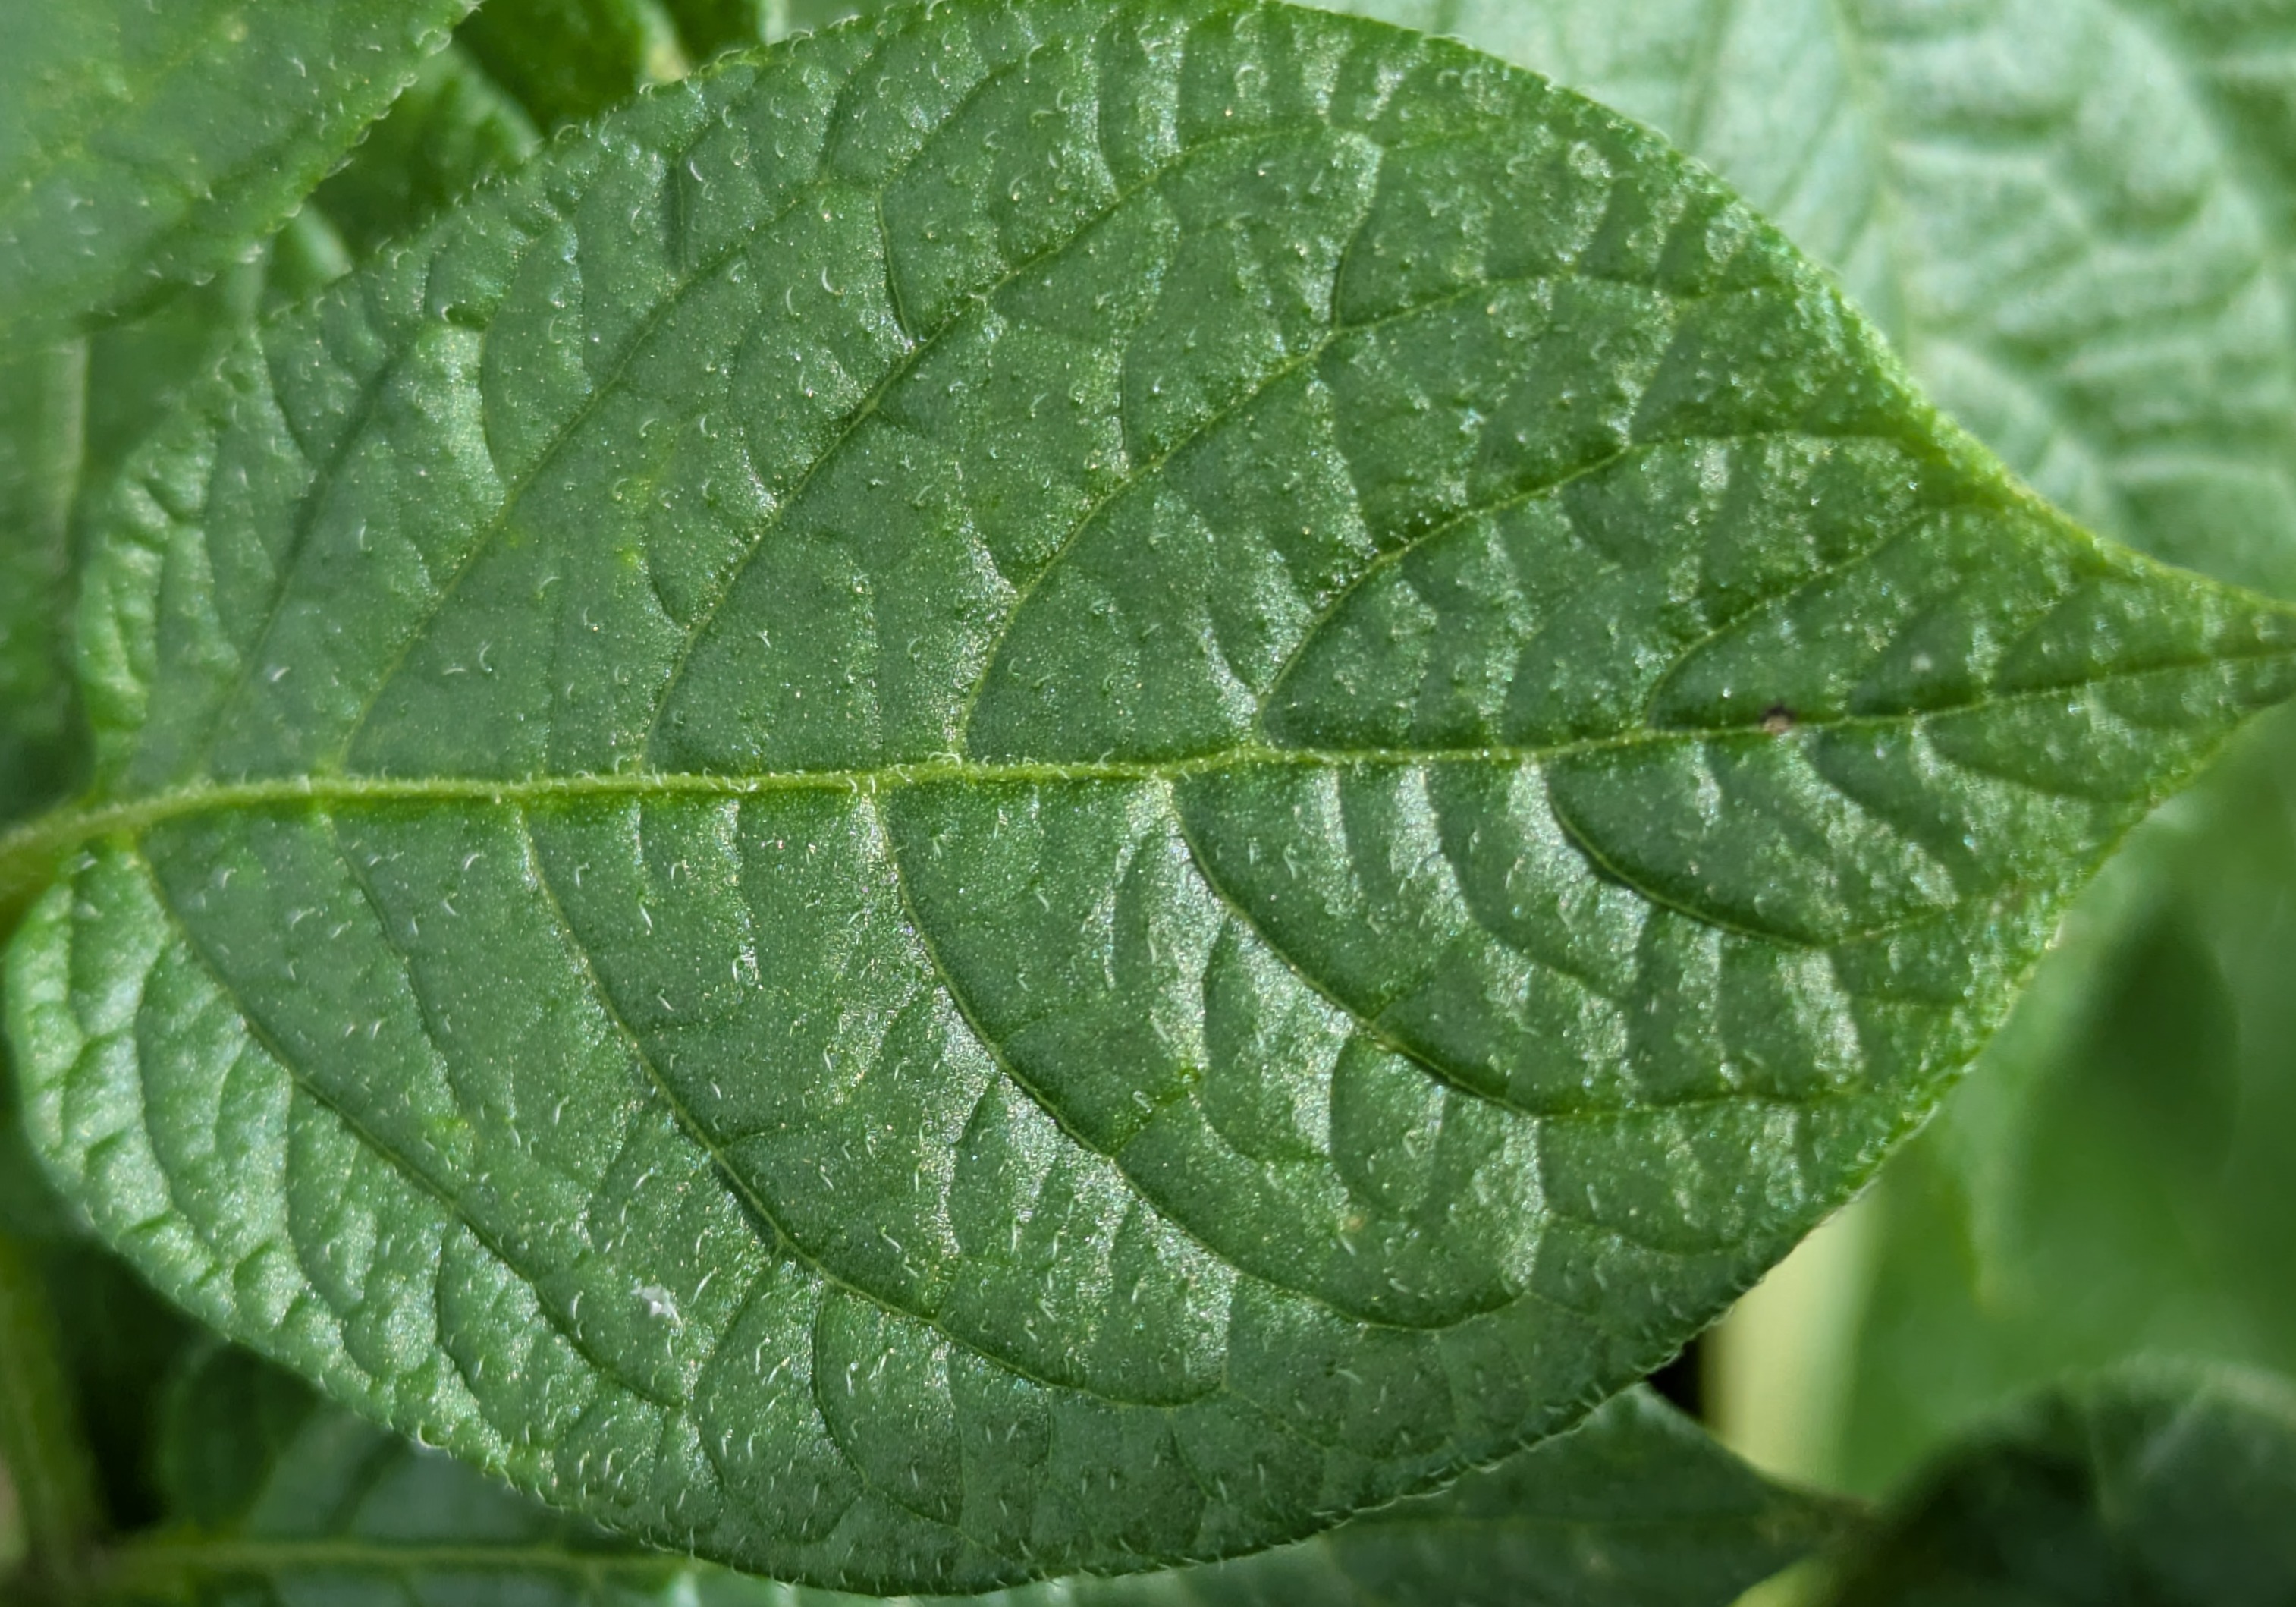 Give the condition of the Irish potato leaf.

healthy
